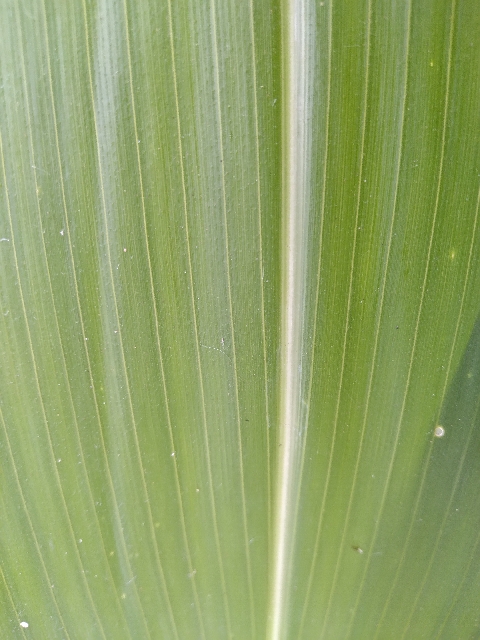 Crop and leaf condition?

maize, healthy
